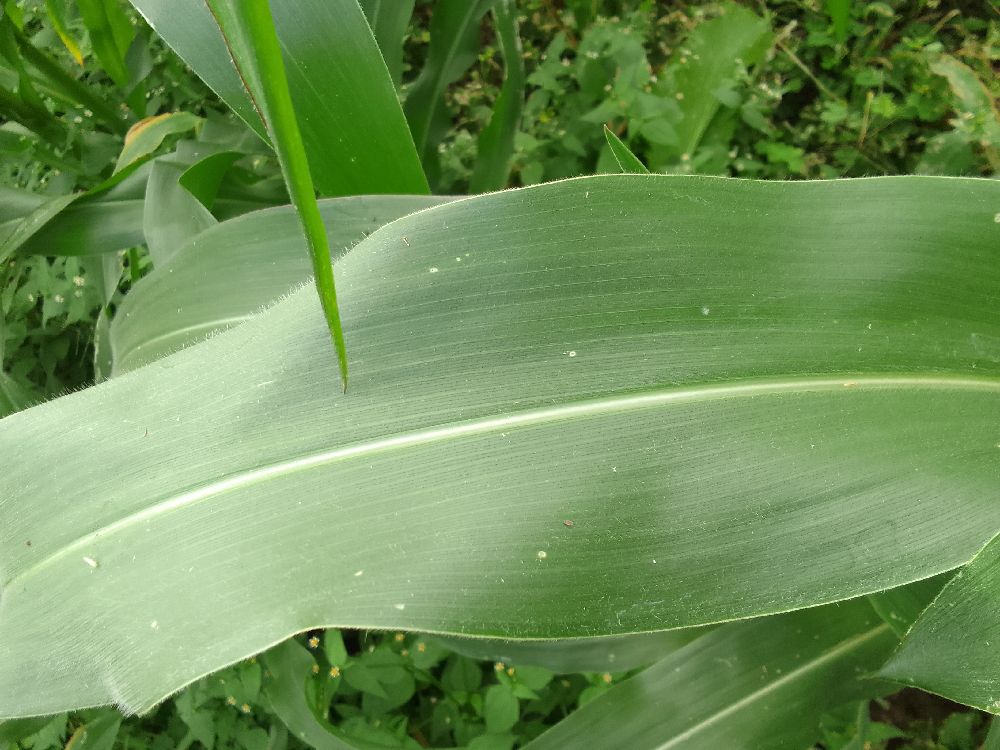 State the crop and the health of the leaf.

maize, healthy
